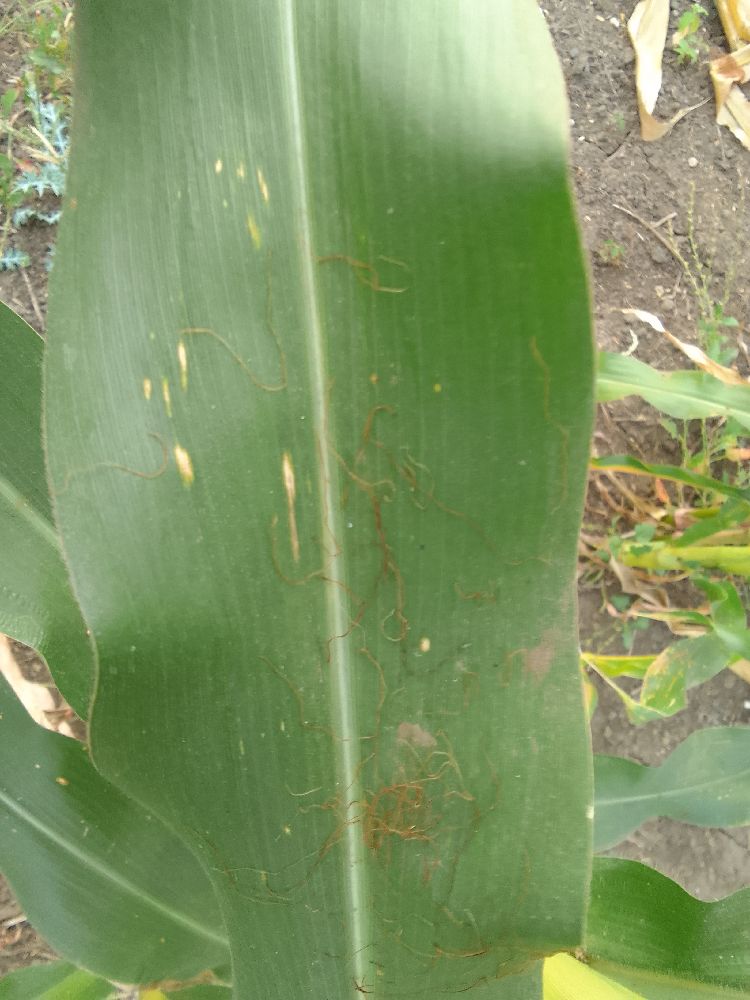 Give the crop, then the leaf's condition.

maize, healthy
